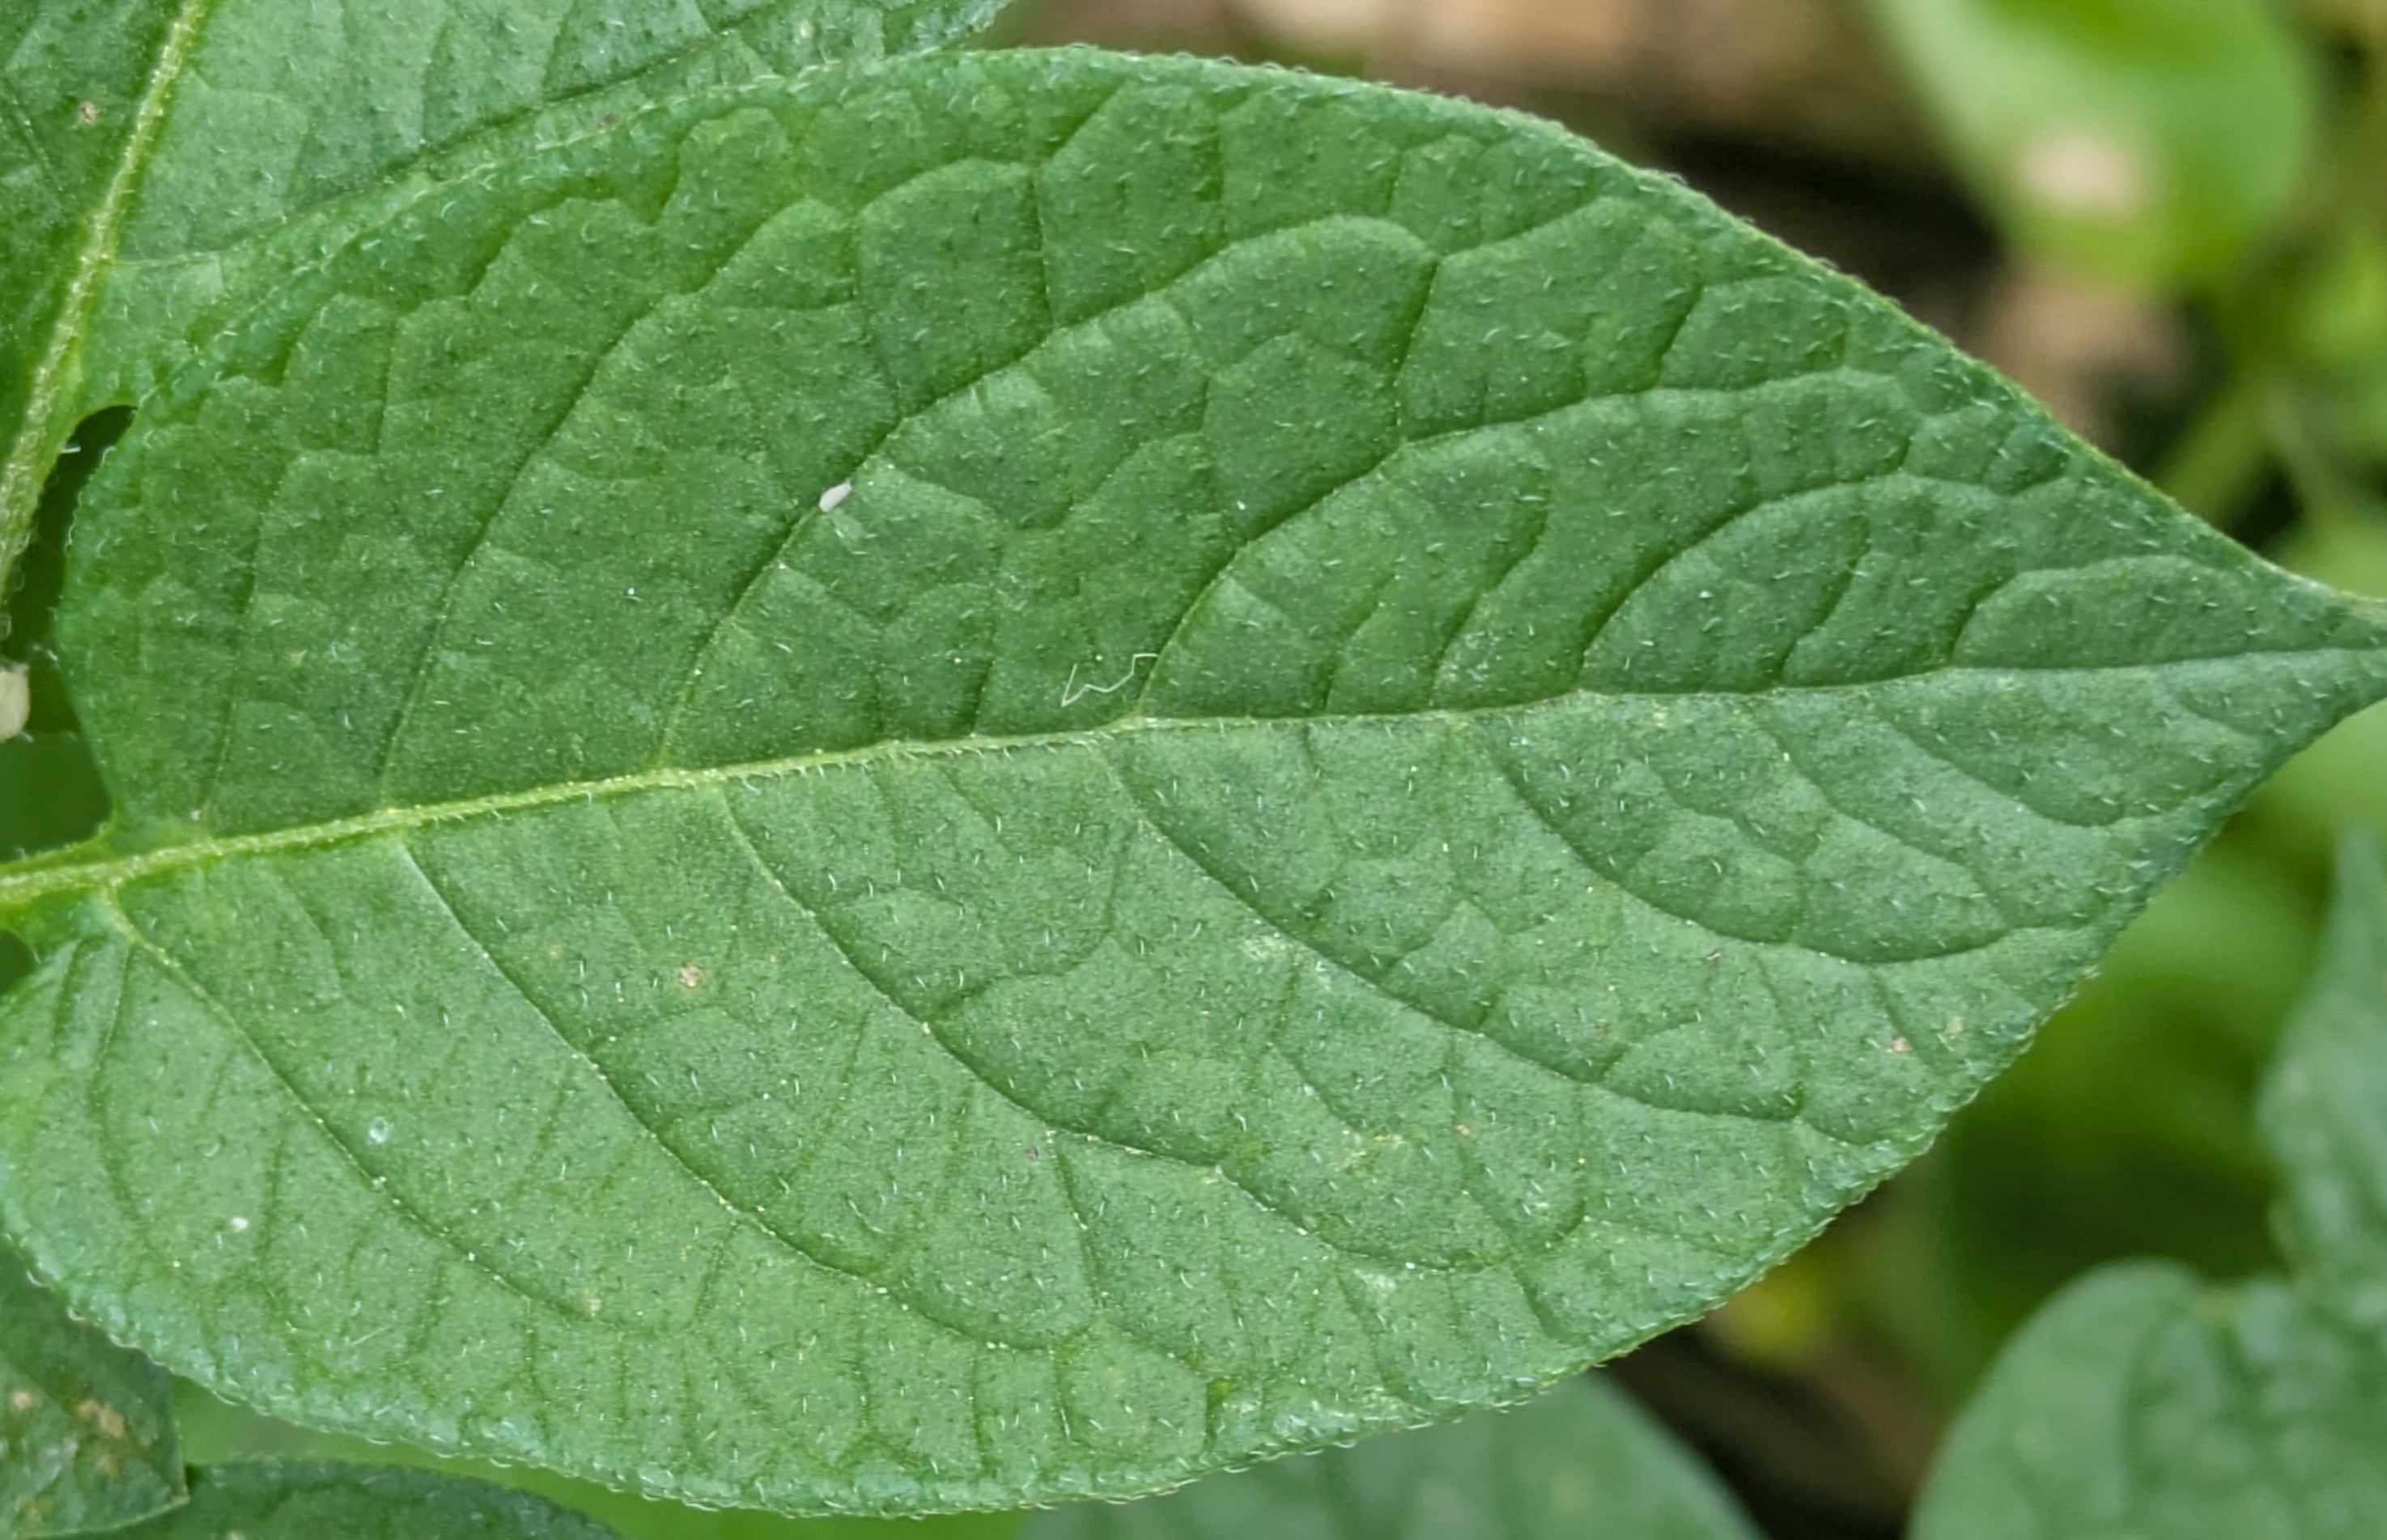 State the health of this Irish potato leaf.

healthy
